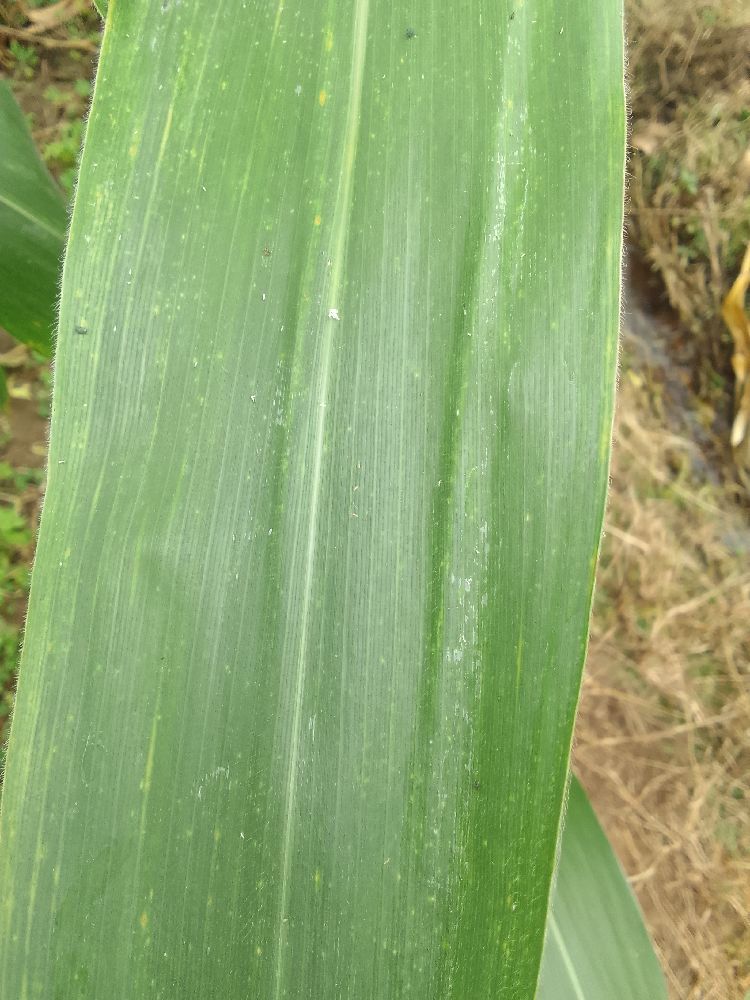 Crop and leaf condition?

maize, maize lethal necrosis
